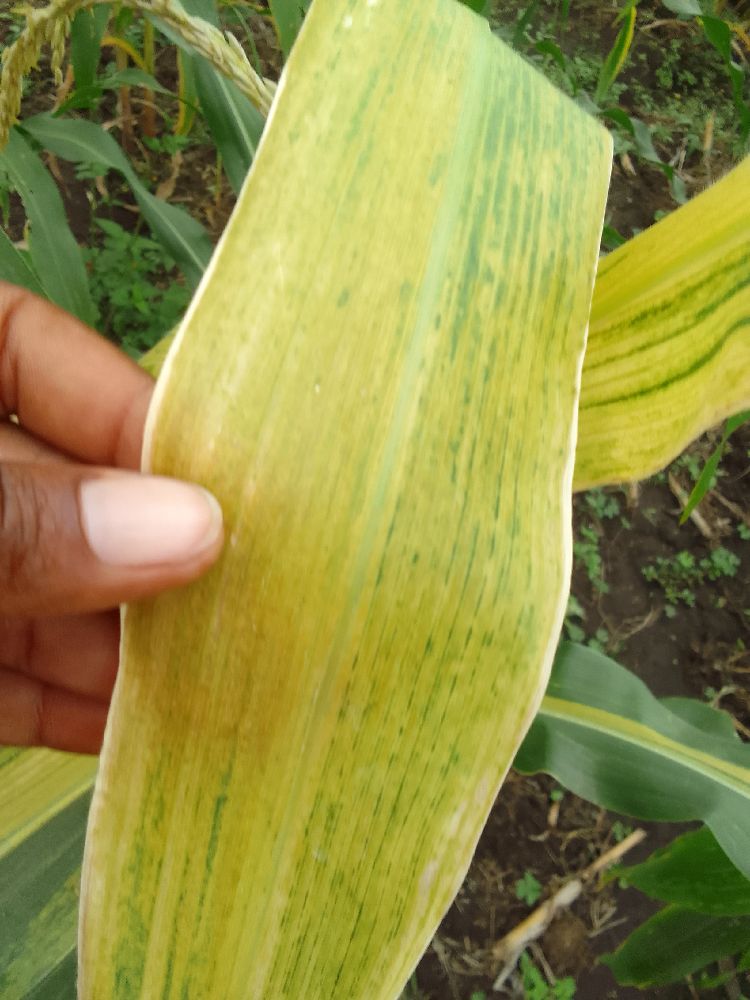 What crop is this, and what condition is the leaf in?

maize, maize lethal necrosis
